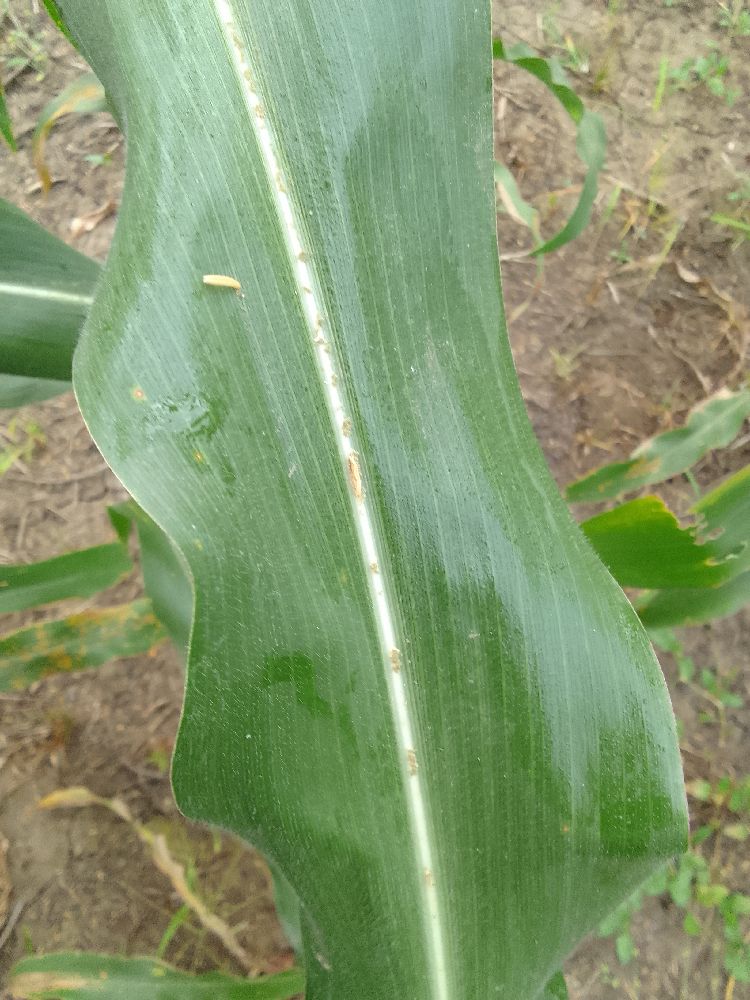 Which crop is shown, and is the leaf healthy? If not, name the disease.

maize, healthy
